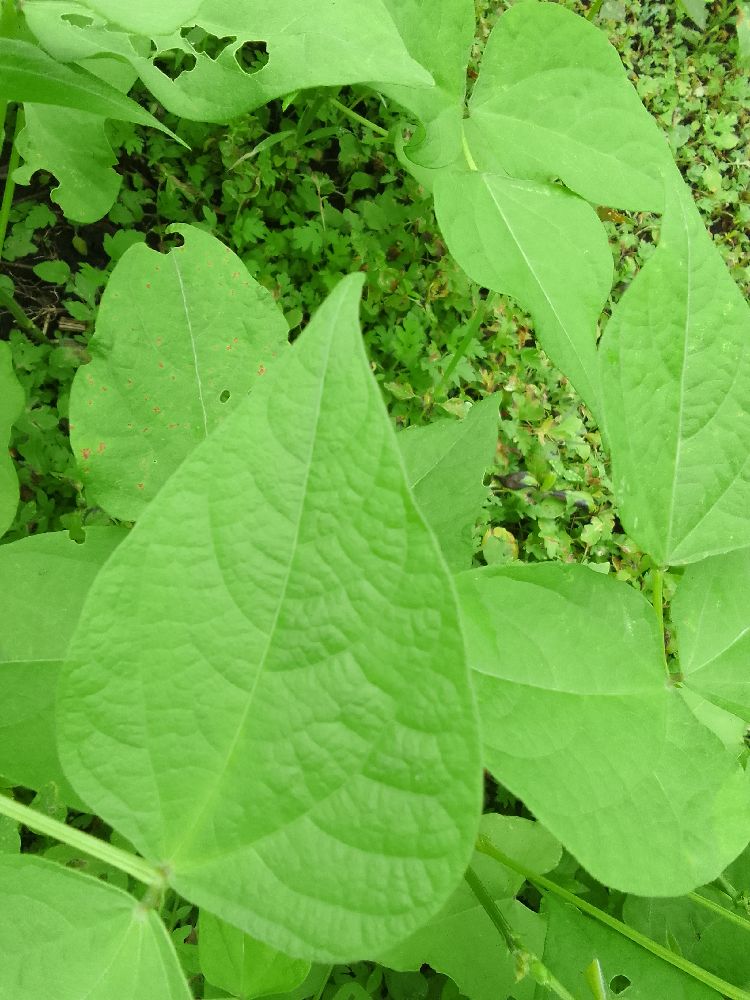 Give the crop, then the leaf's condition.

common bean, healthy
